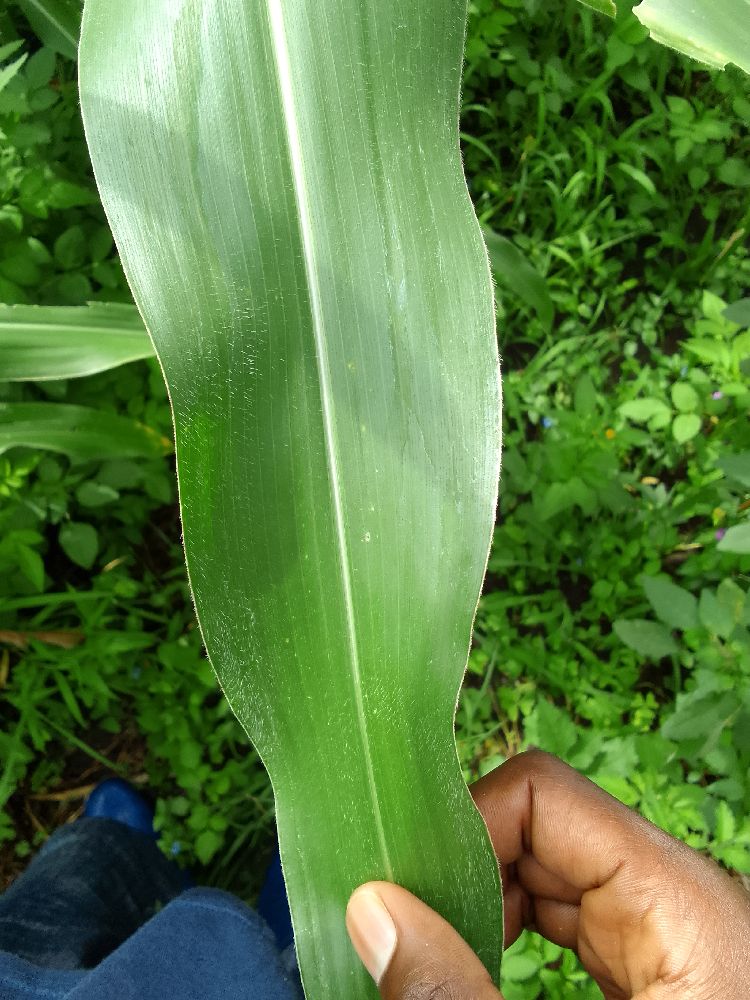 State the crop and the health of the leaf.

maize, healthy
